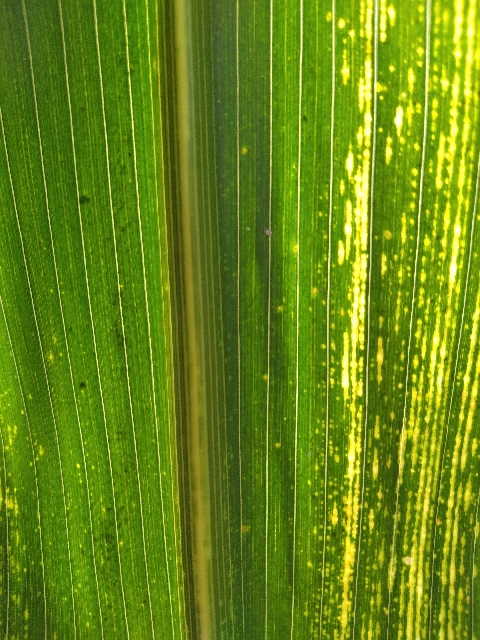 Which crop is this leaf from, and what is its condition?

maize, maize streak virus
